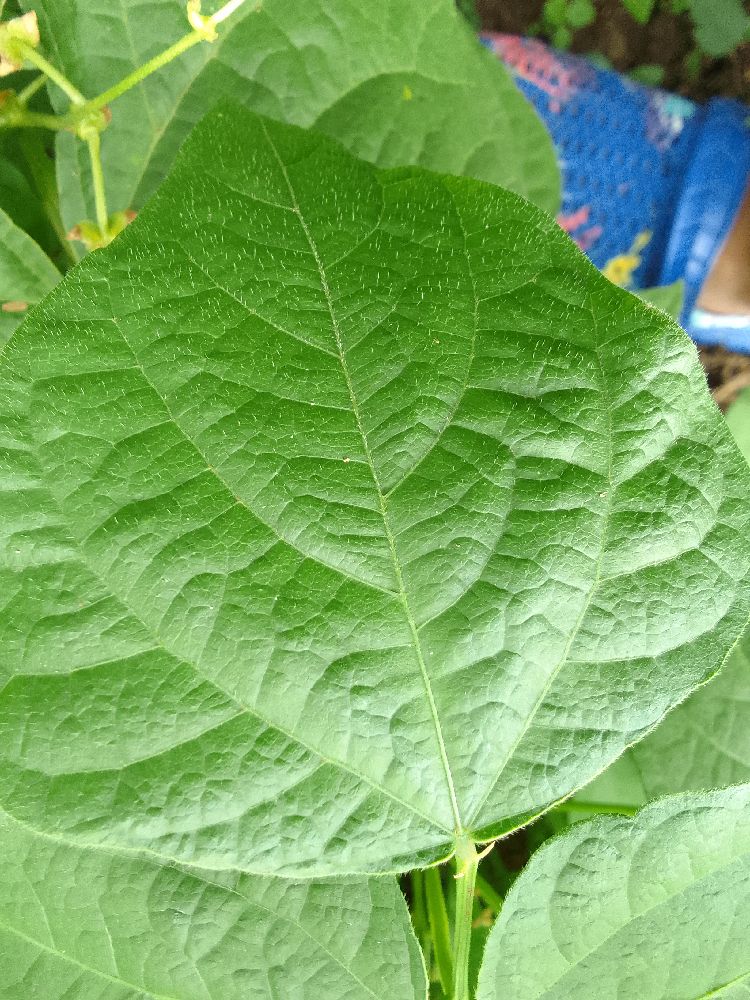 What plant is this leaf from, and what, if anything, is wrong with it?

common bean, healthy
